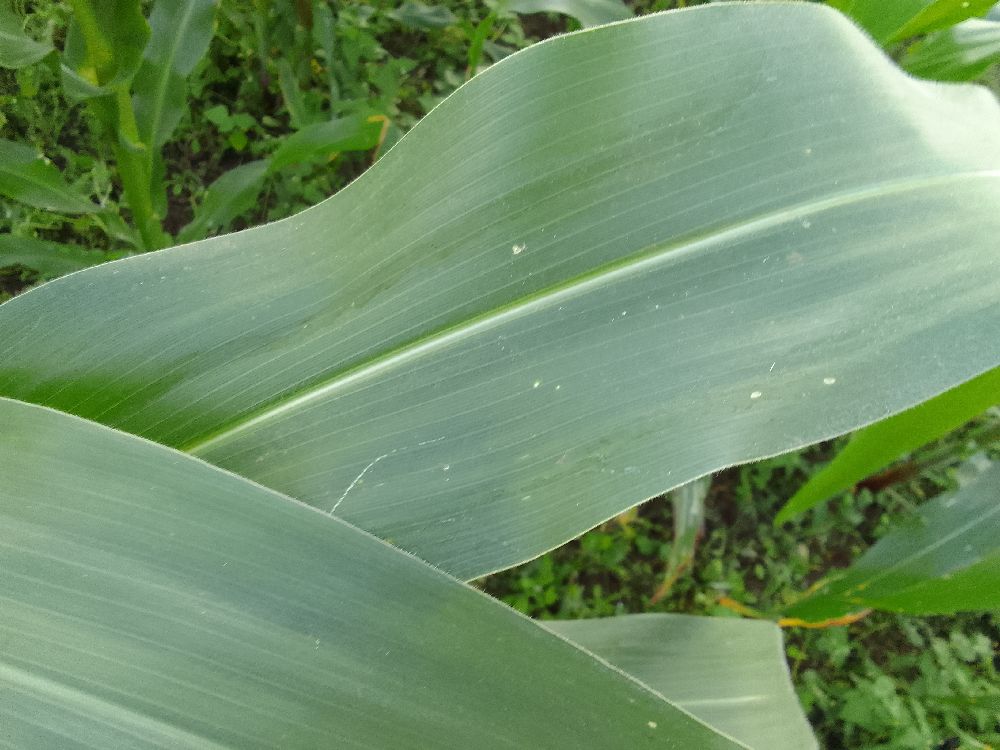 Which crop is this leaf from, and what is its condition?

maize, healthy
